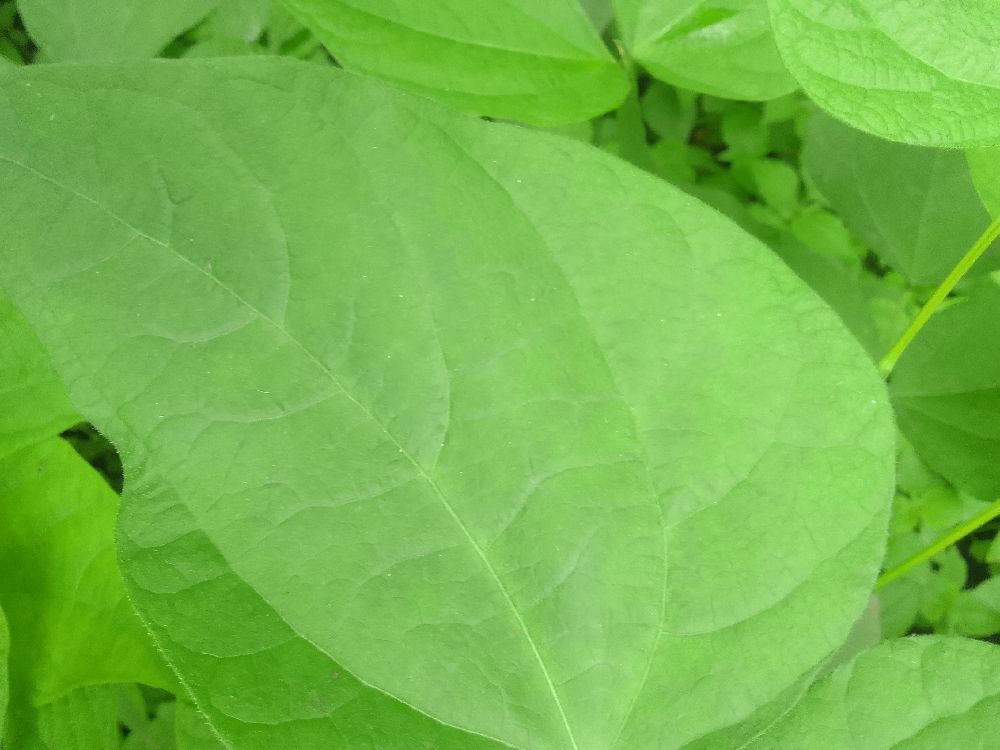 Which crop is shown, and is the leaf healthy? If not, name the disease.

common bean, healthy
